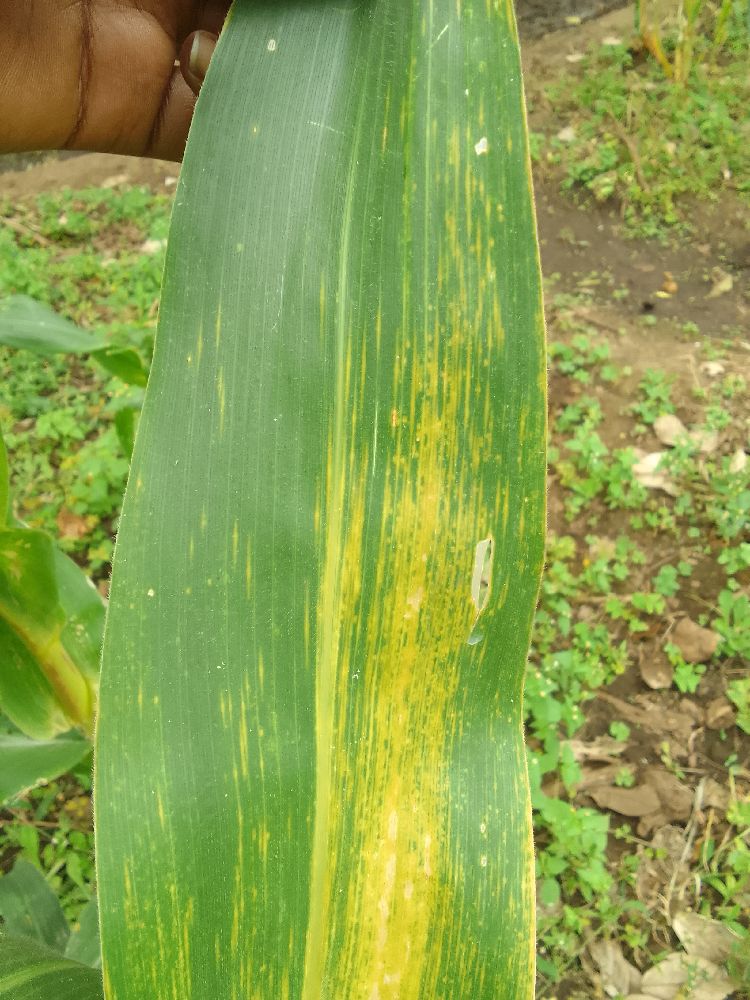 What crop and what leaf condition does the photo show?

maize, maize lethal necrosis
